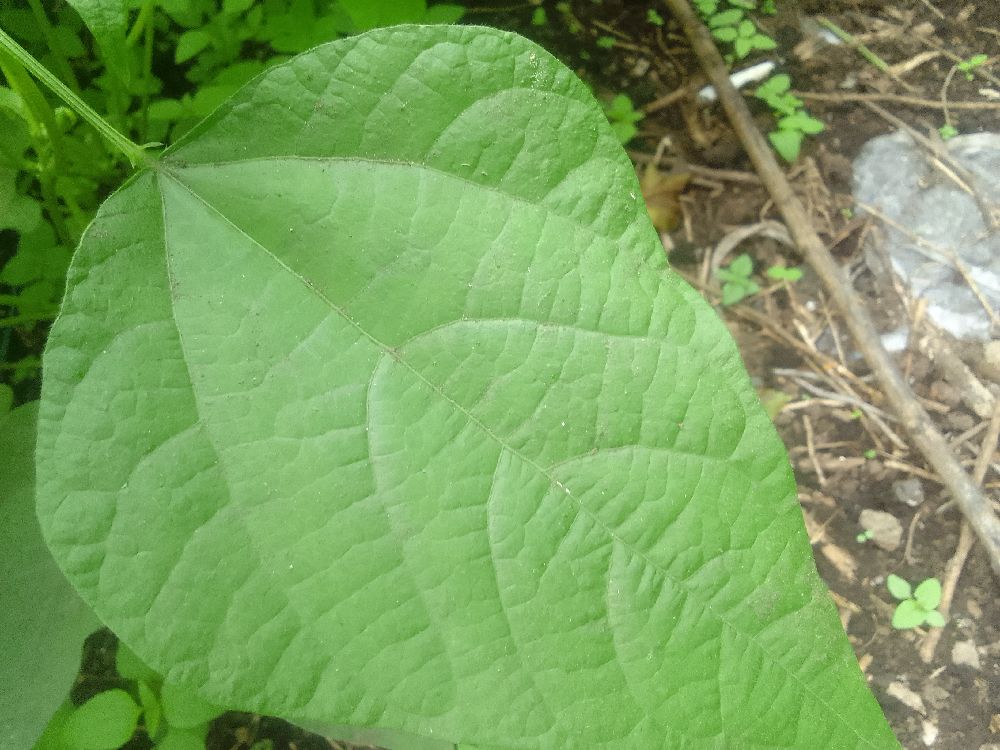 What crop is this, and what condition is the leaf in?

common bean, healthy
